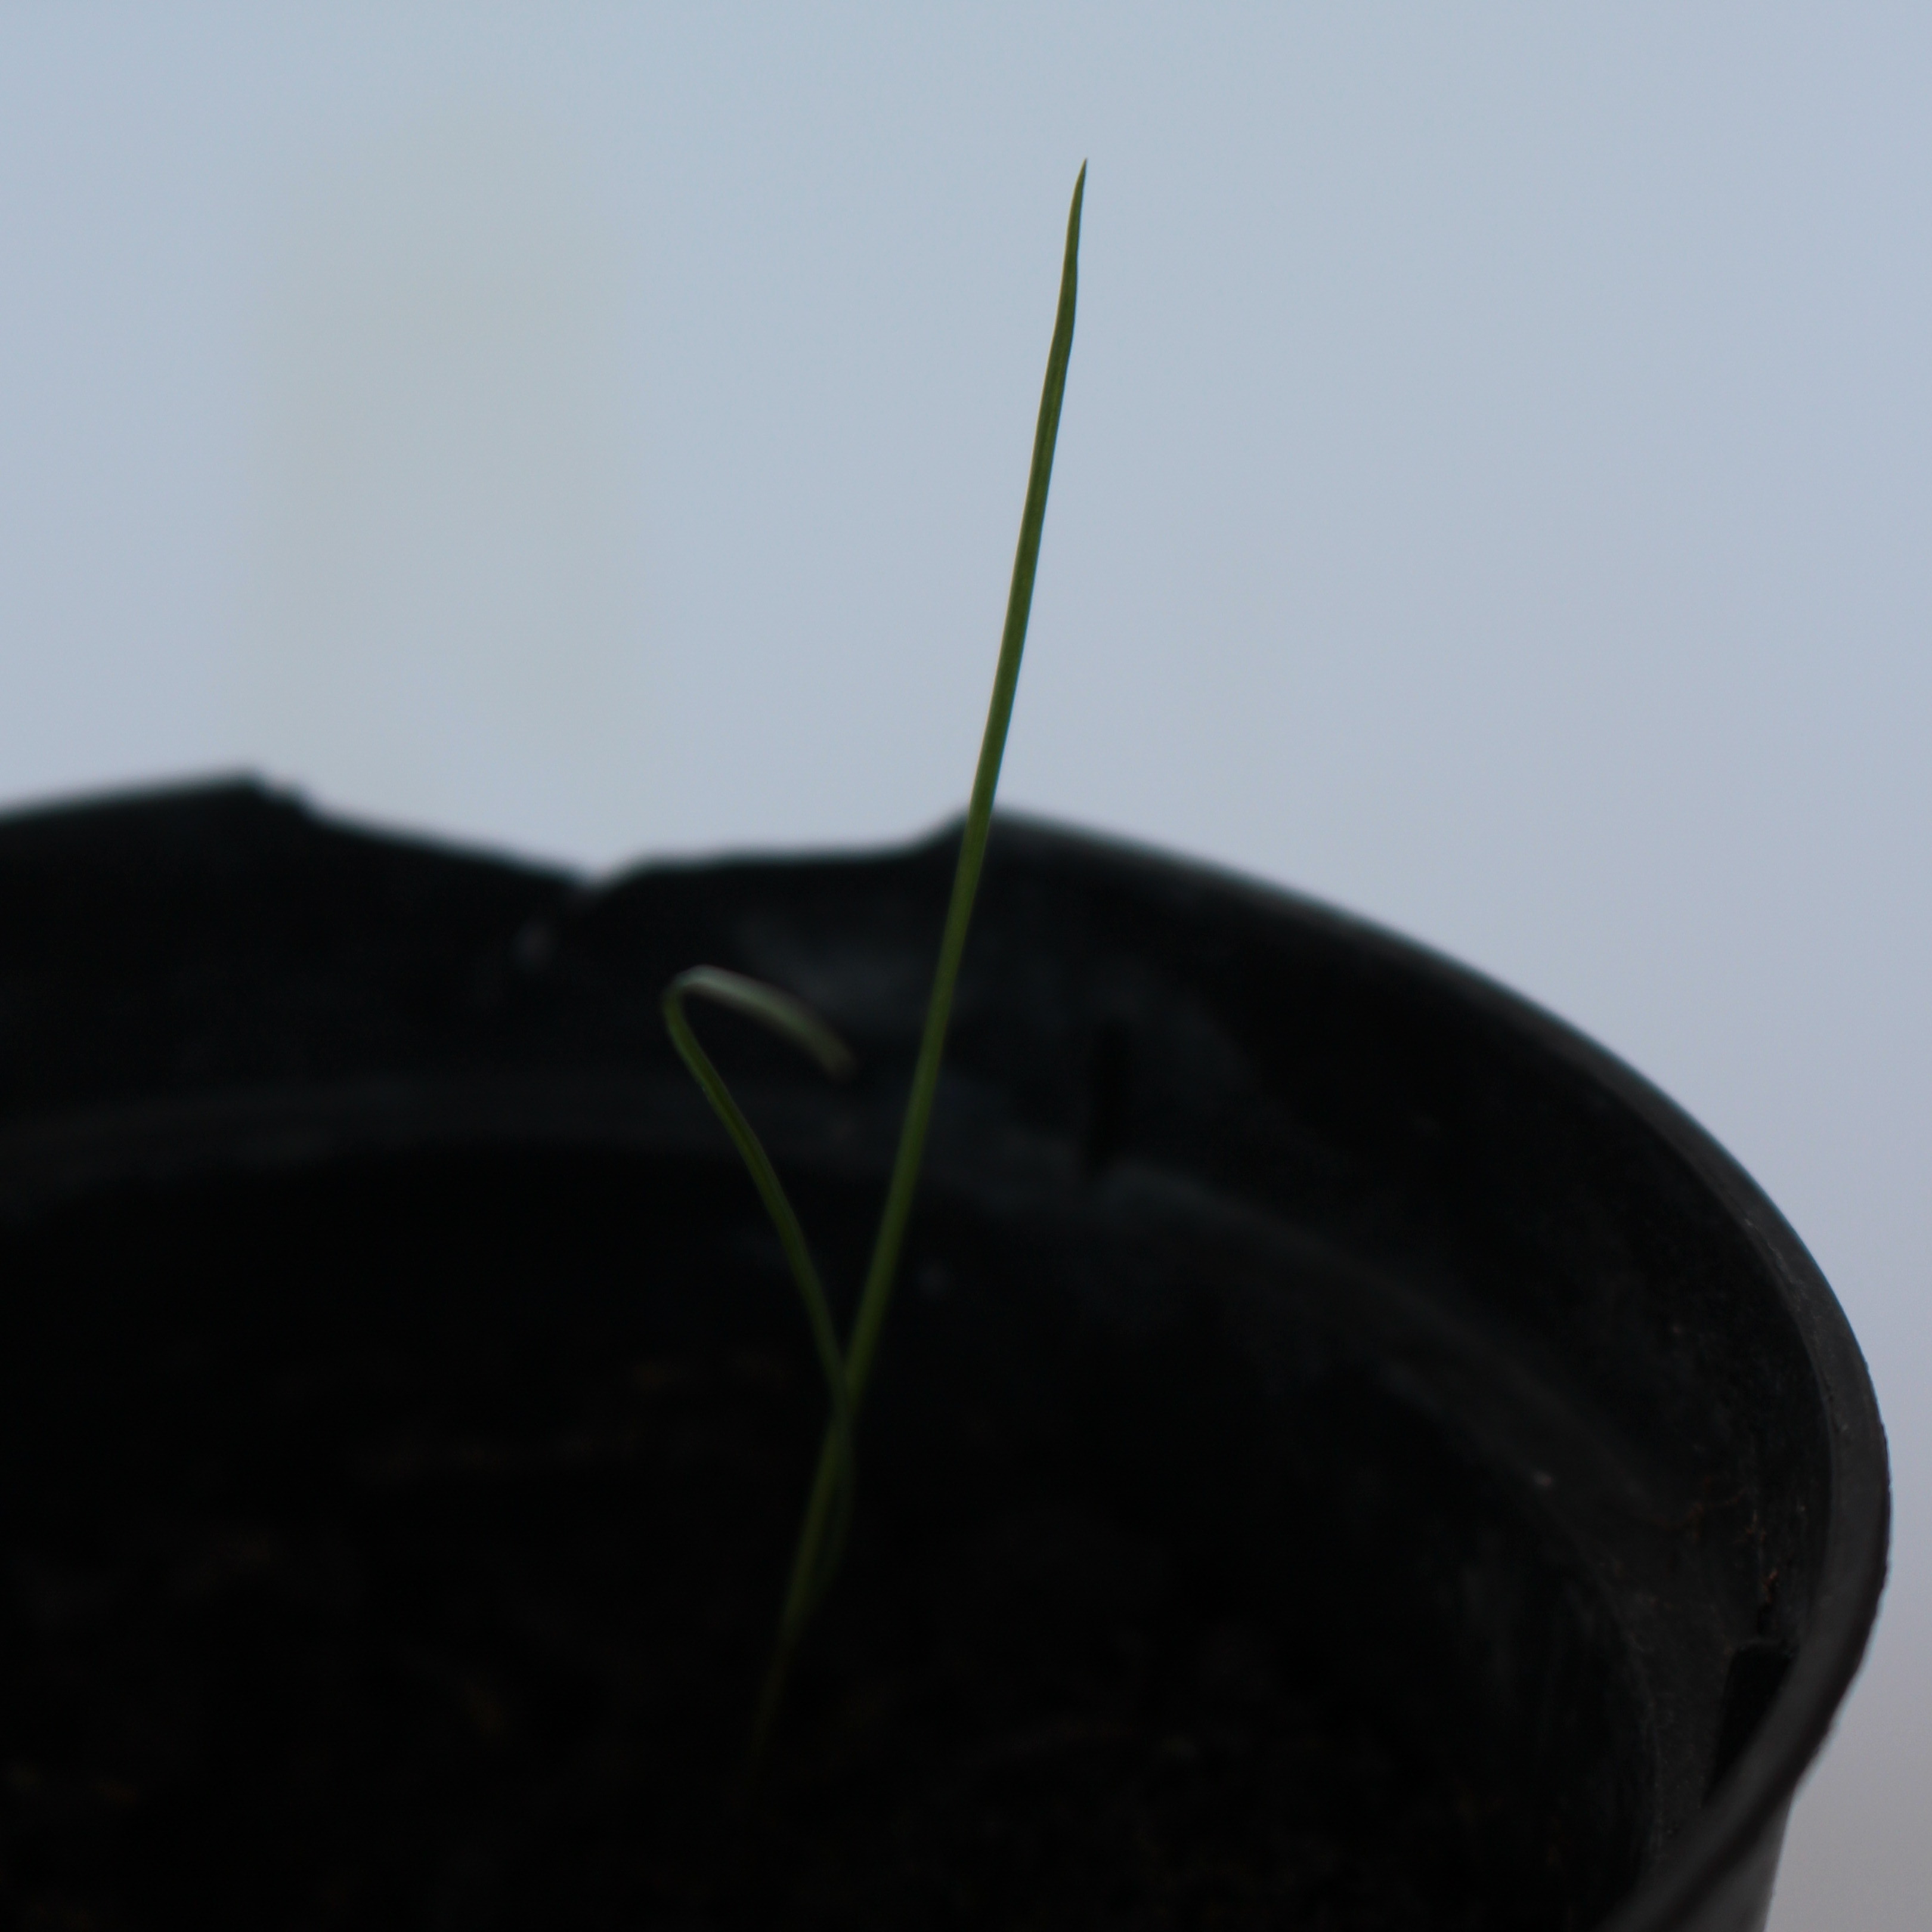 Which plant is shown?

Lolium multiflorum
